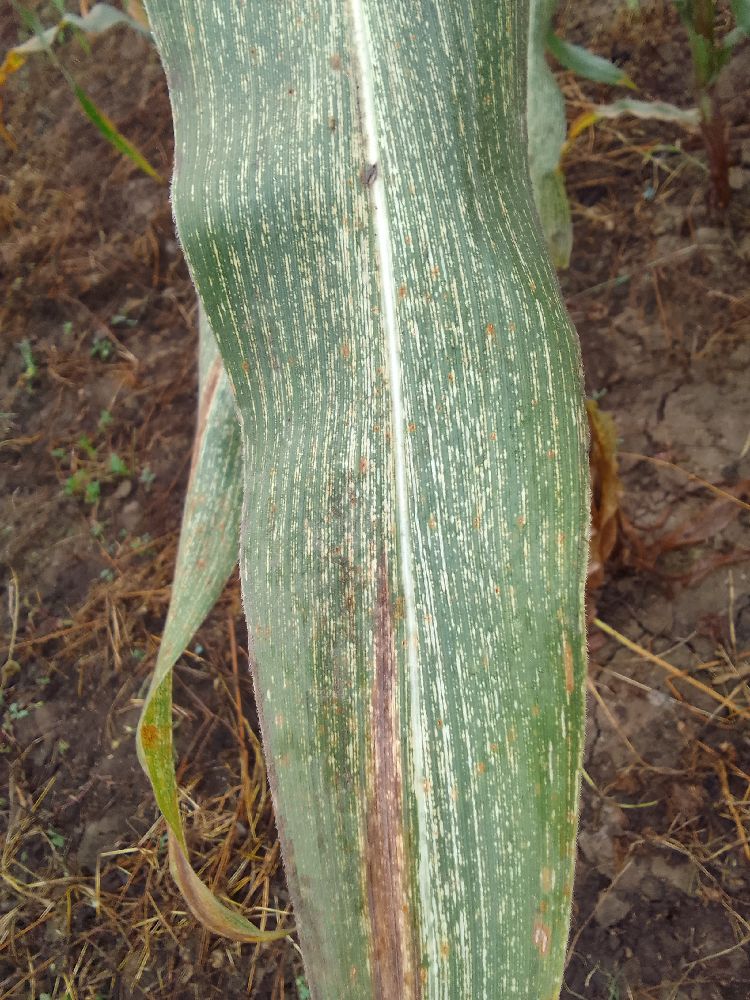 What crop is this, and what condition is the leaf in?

maize, maize streak virus
